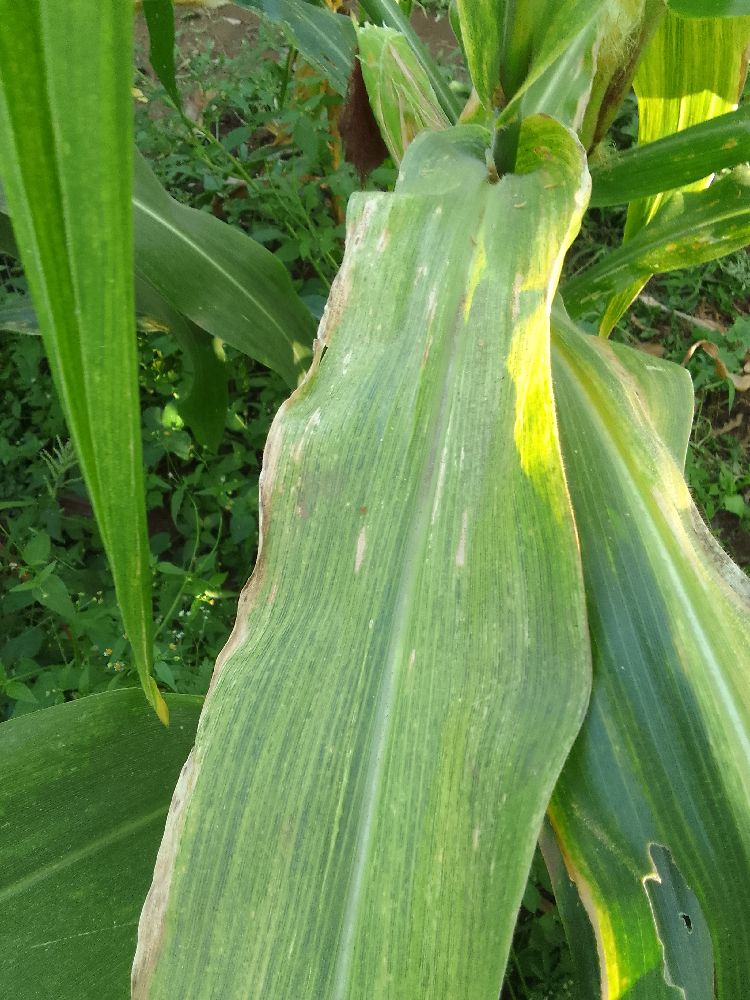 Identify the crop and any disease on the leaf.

maize, maize lethal necrosis
